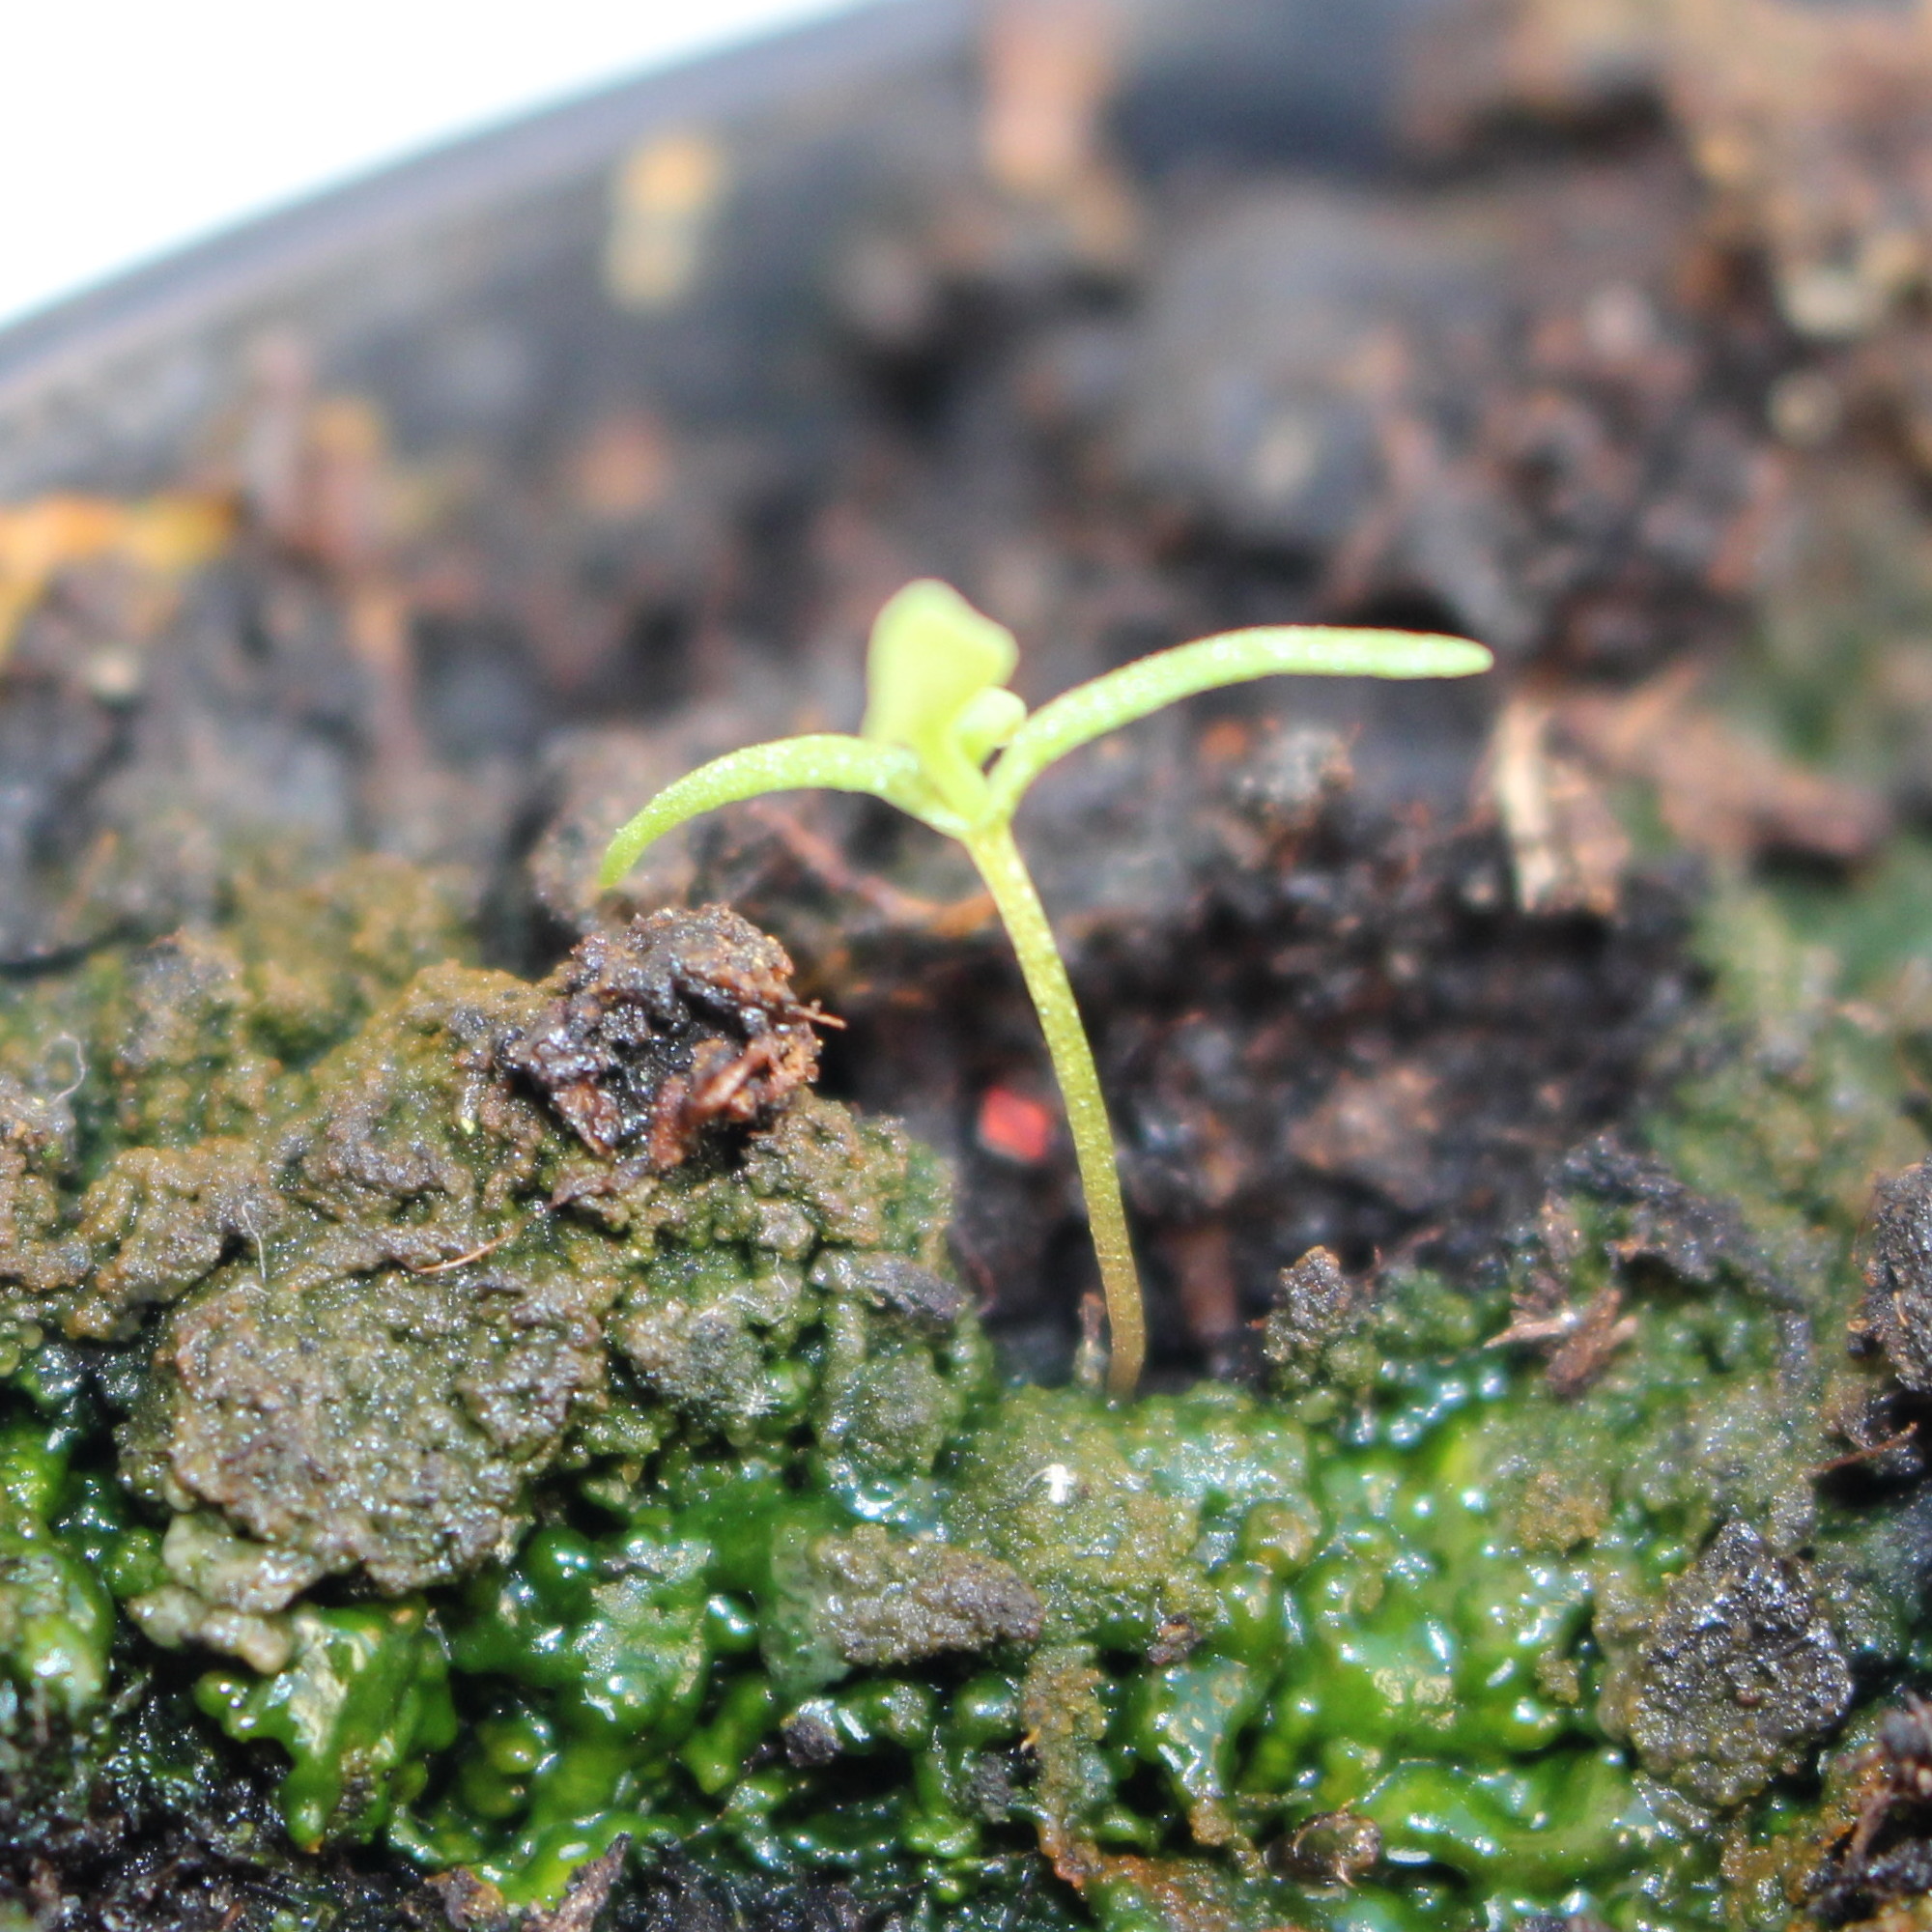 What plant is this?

Papaver rhoeas
